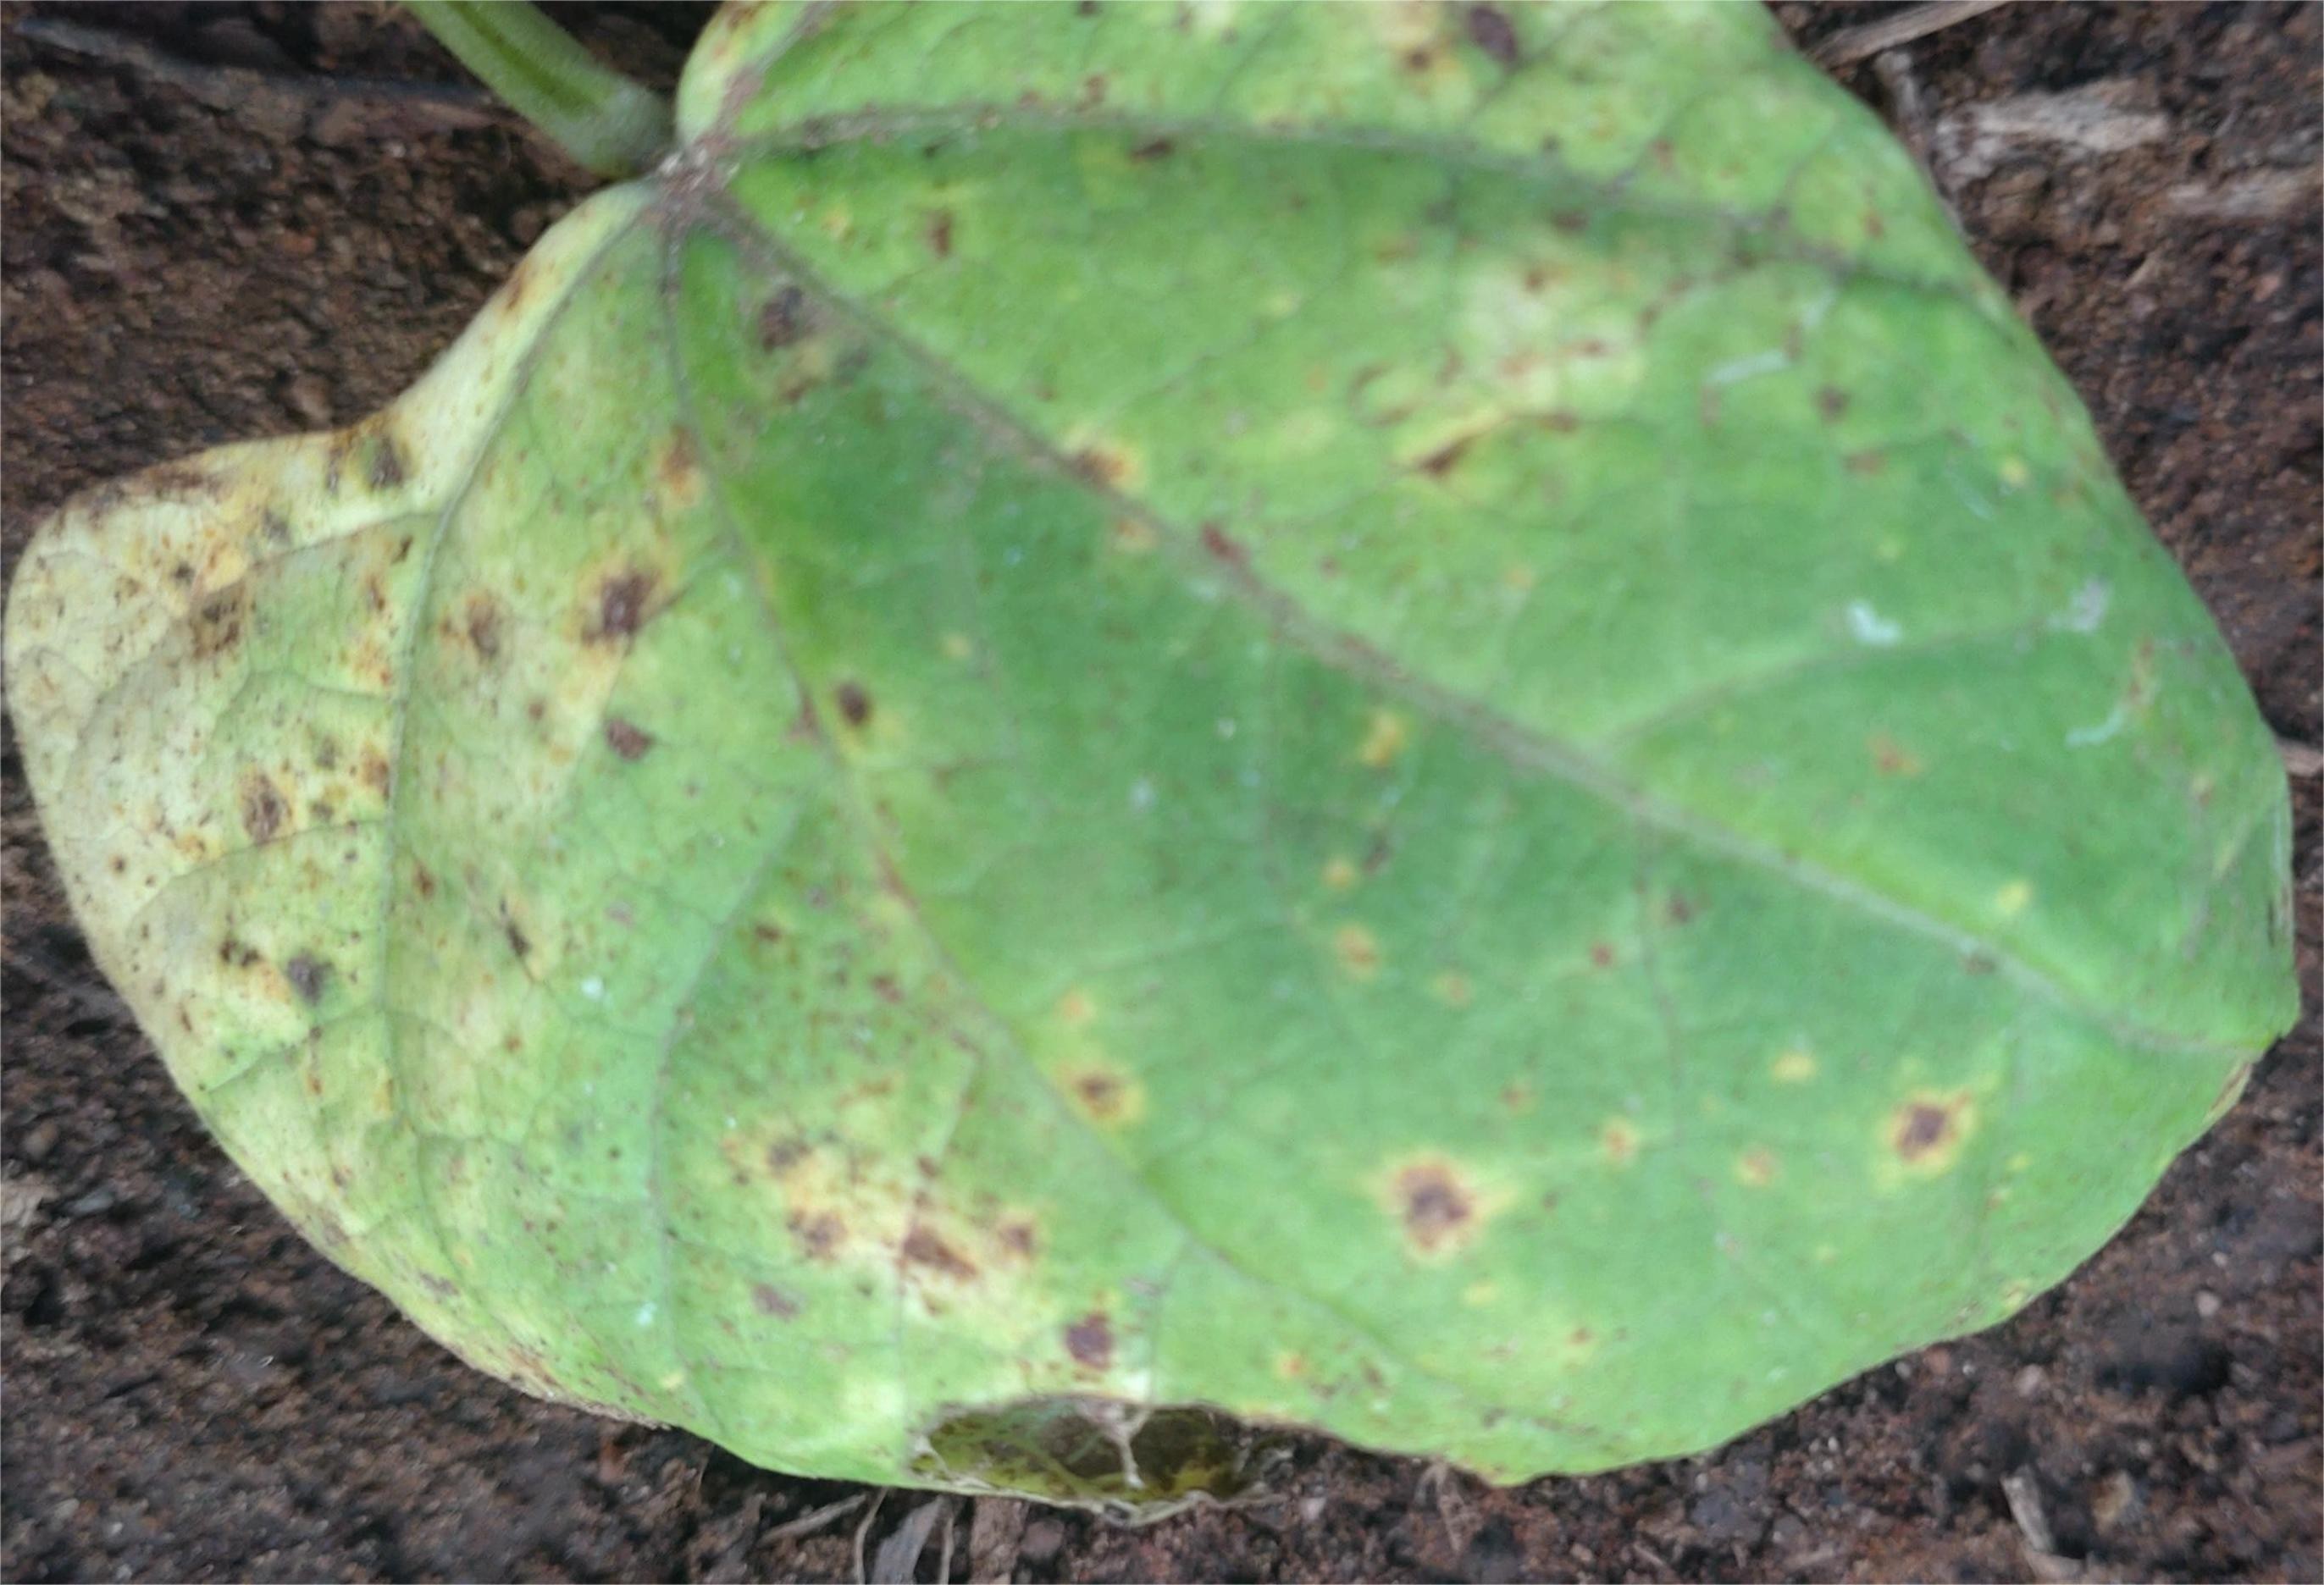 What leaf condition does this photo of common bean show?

rust
